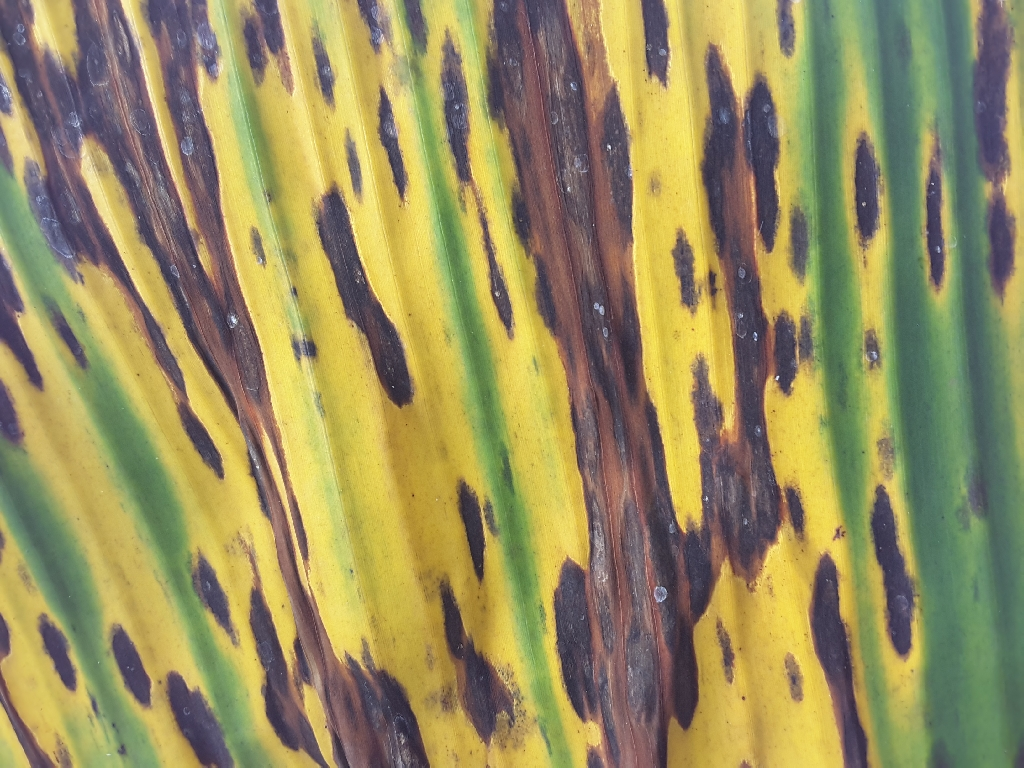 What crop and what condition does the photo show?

banana, black sigatoka
